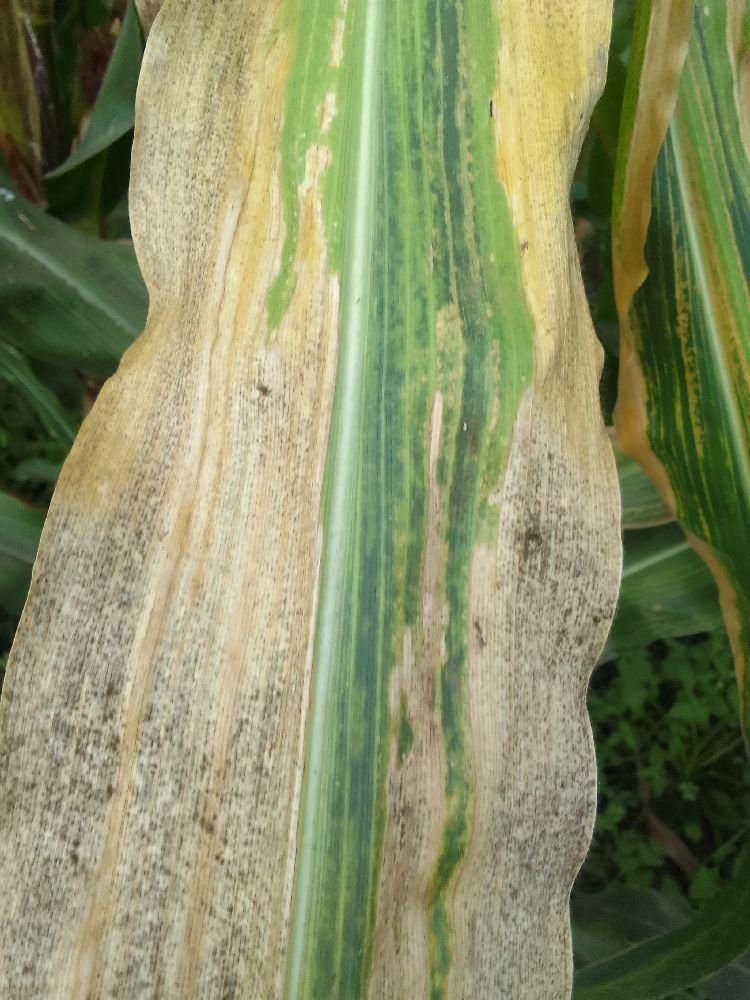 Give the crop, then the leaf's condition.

maize, maize lethal necrosis
